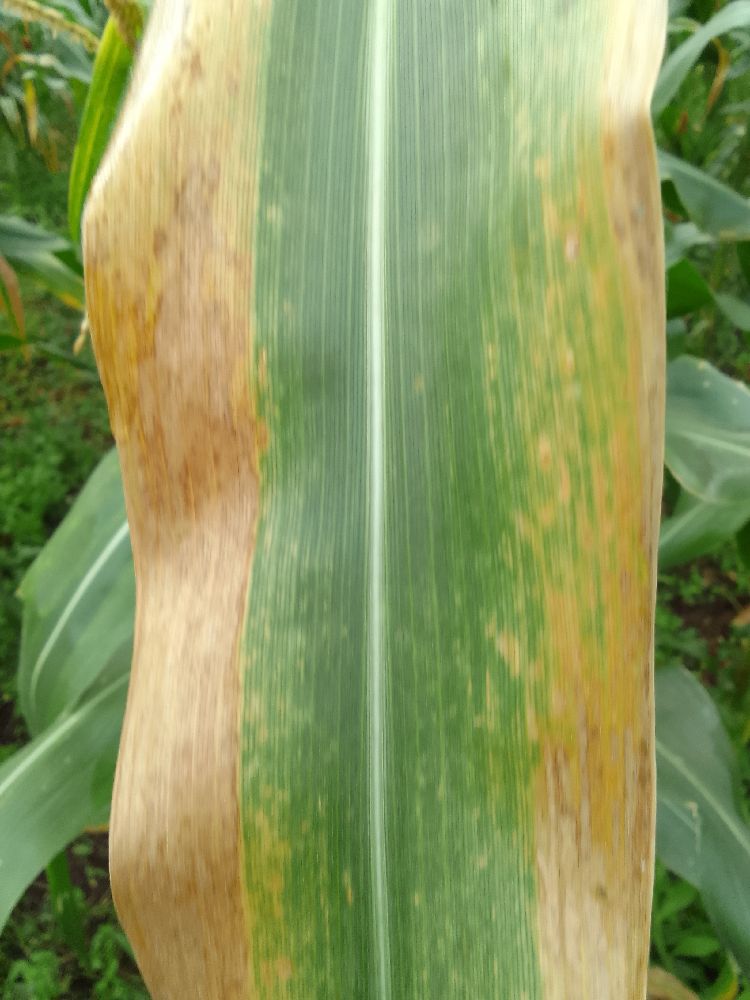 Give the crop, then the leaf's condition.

maize, maize lethal necrosis
